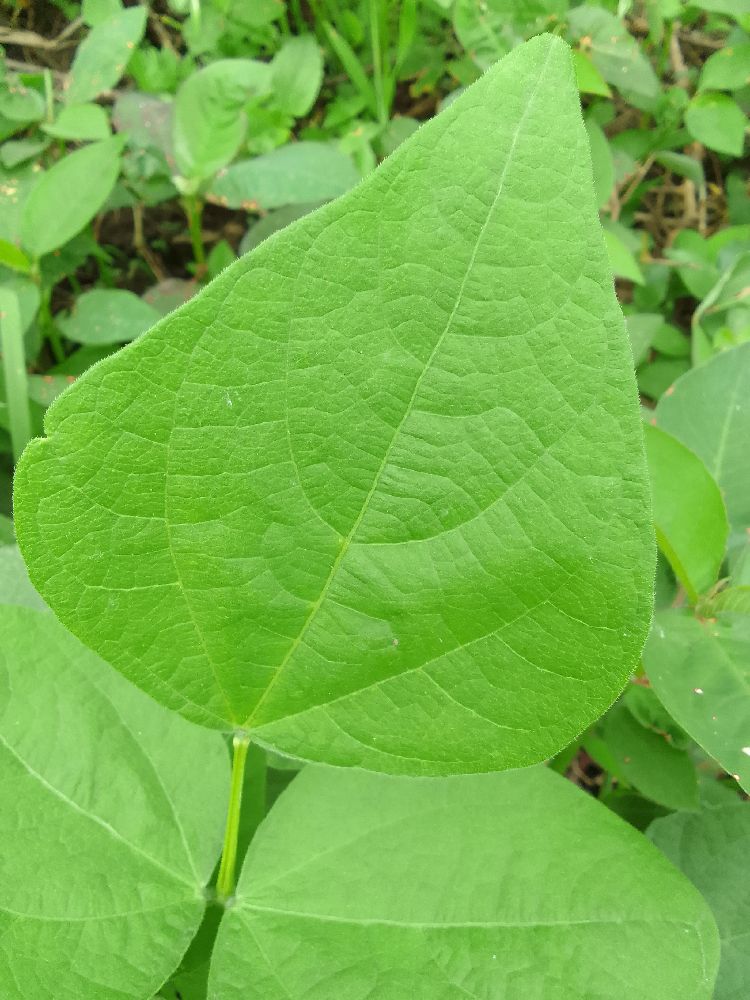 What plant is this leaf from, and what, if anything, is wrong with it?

common bean, healthy
